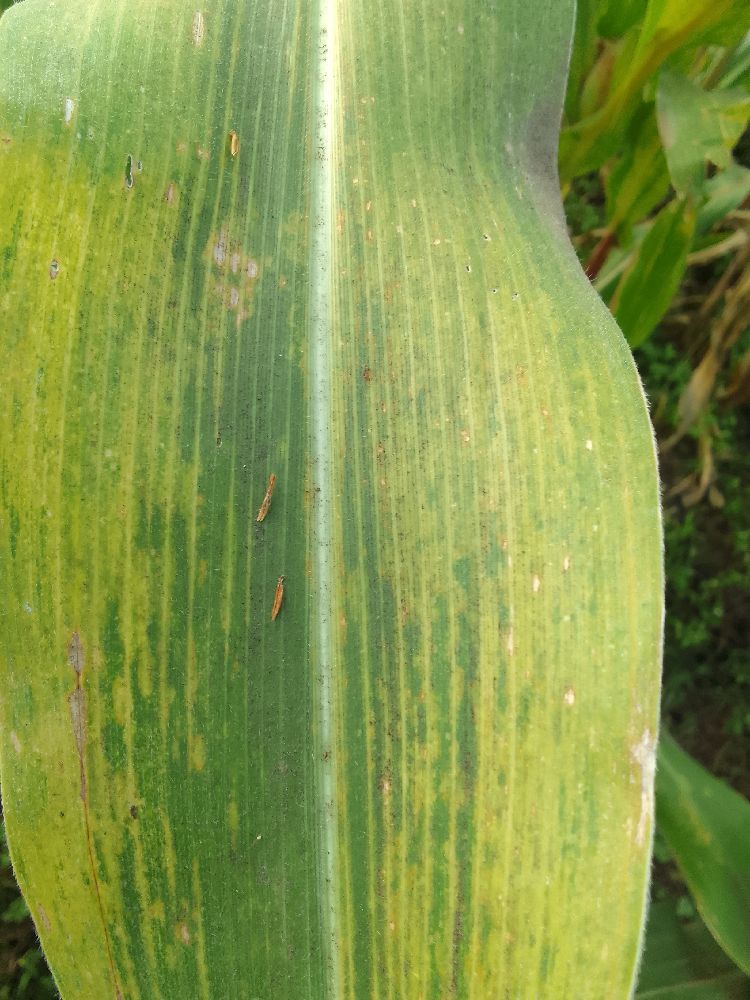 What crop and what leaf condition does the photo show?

maize, maize lethal necrosis
